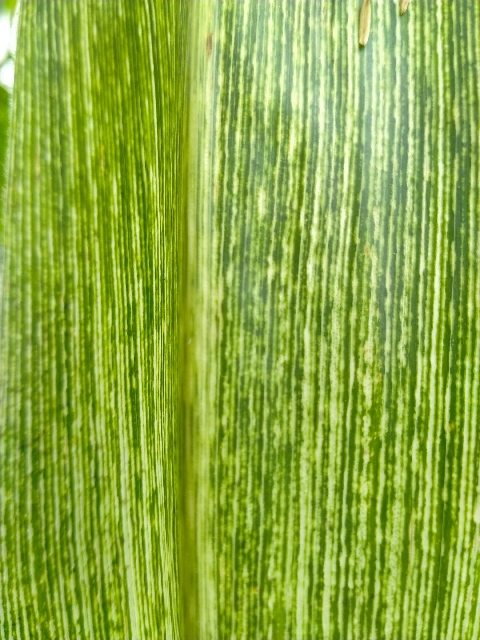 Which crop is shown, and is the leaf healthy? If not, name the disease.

maize, maize streak virus
